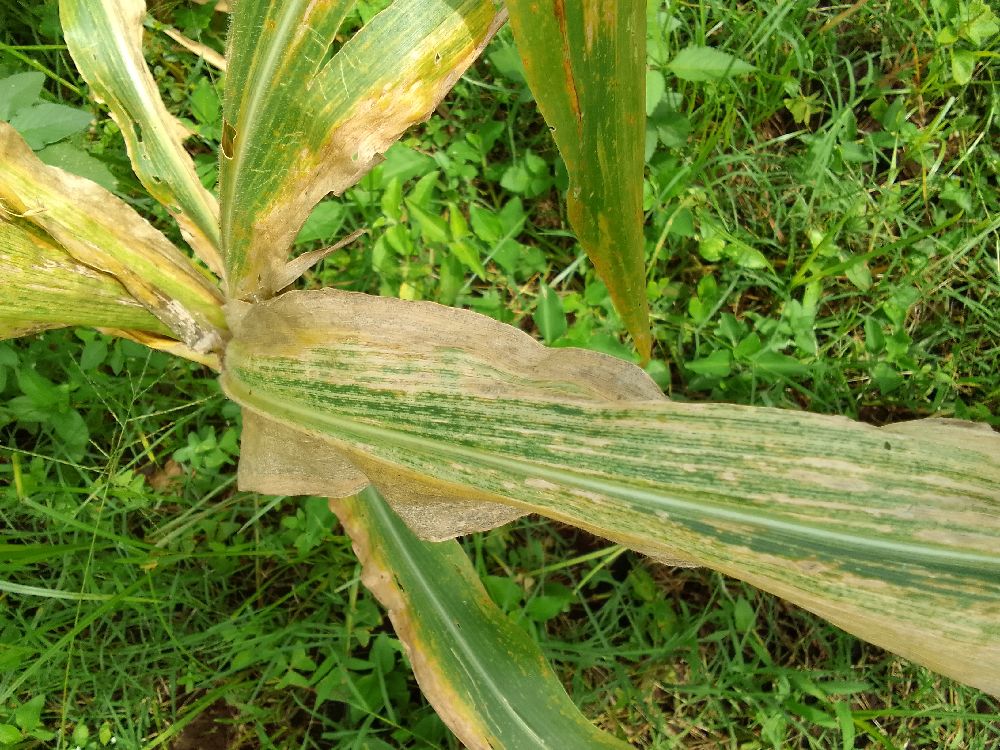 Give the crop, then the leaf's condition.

maize, maize lethal necrosis
